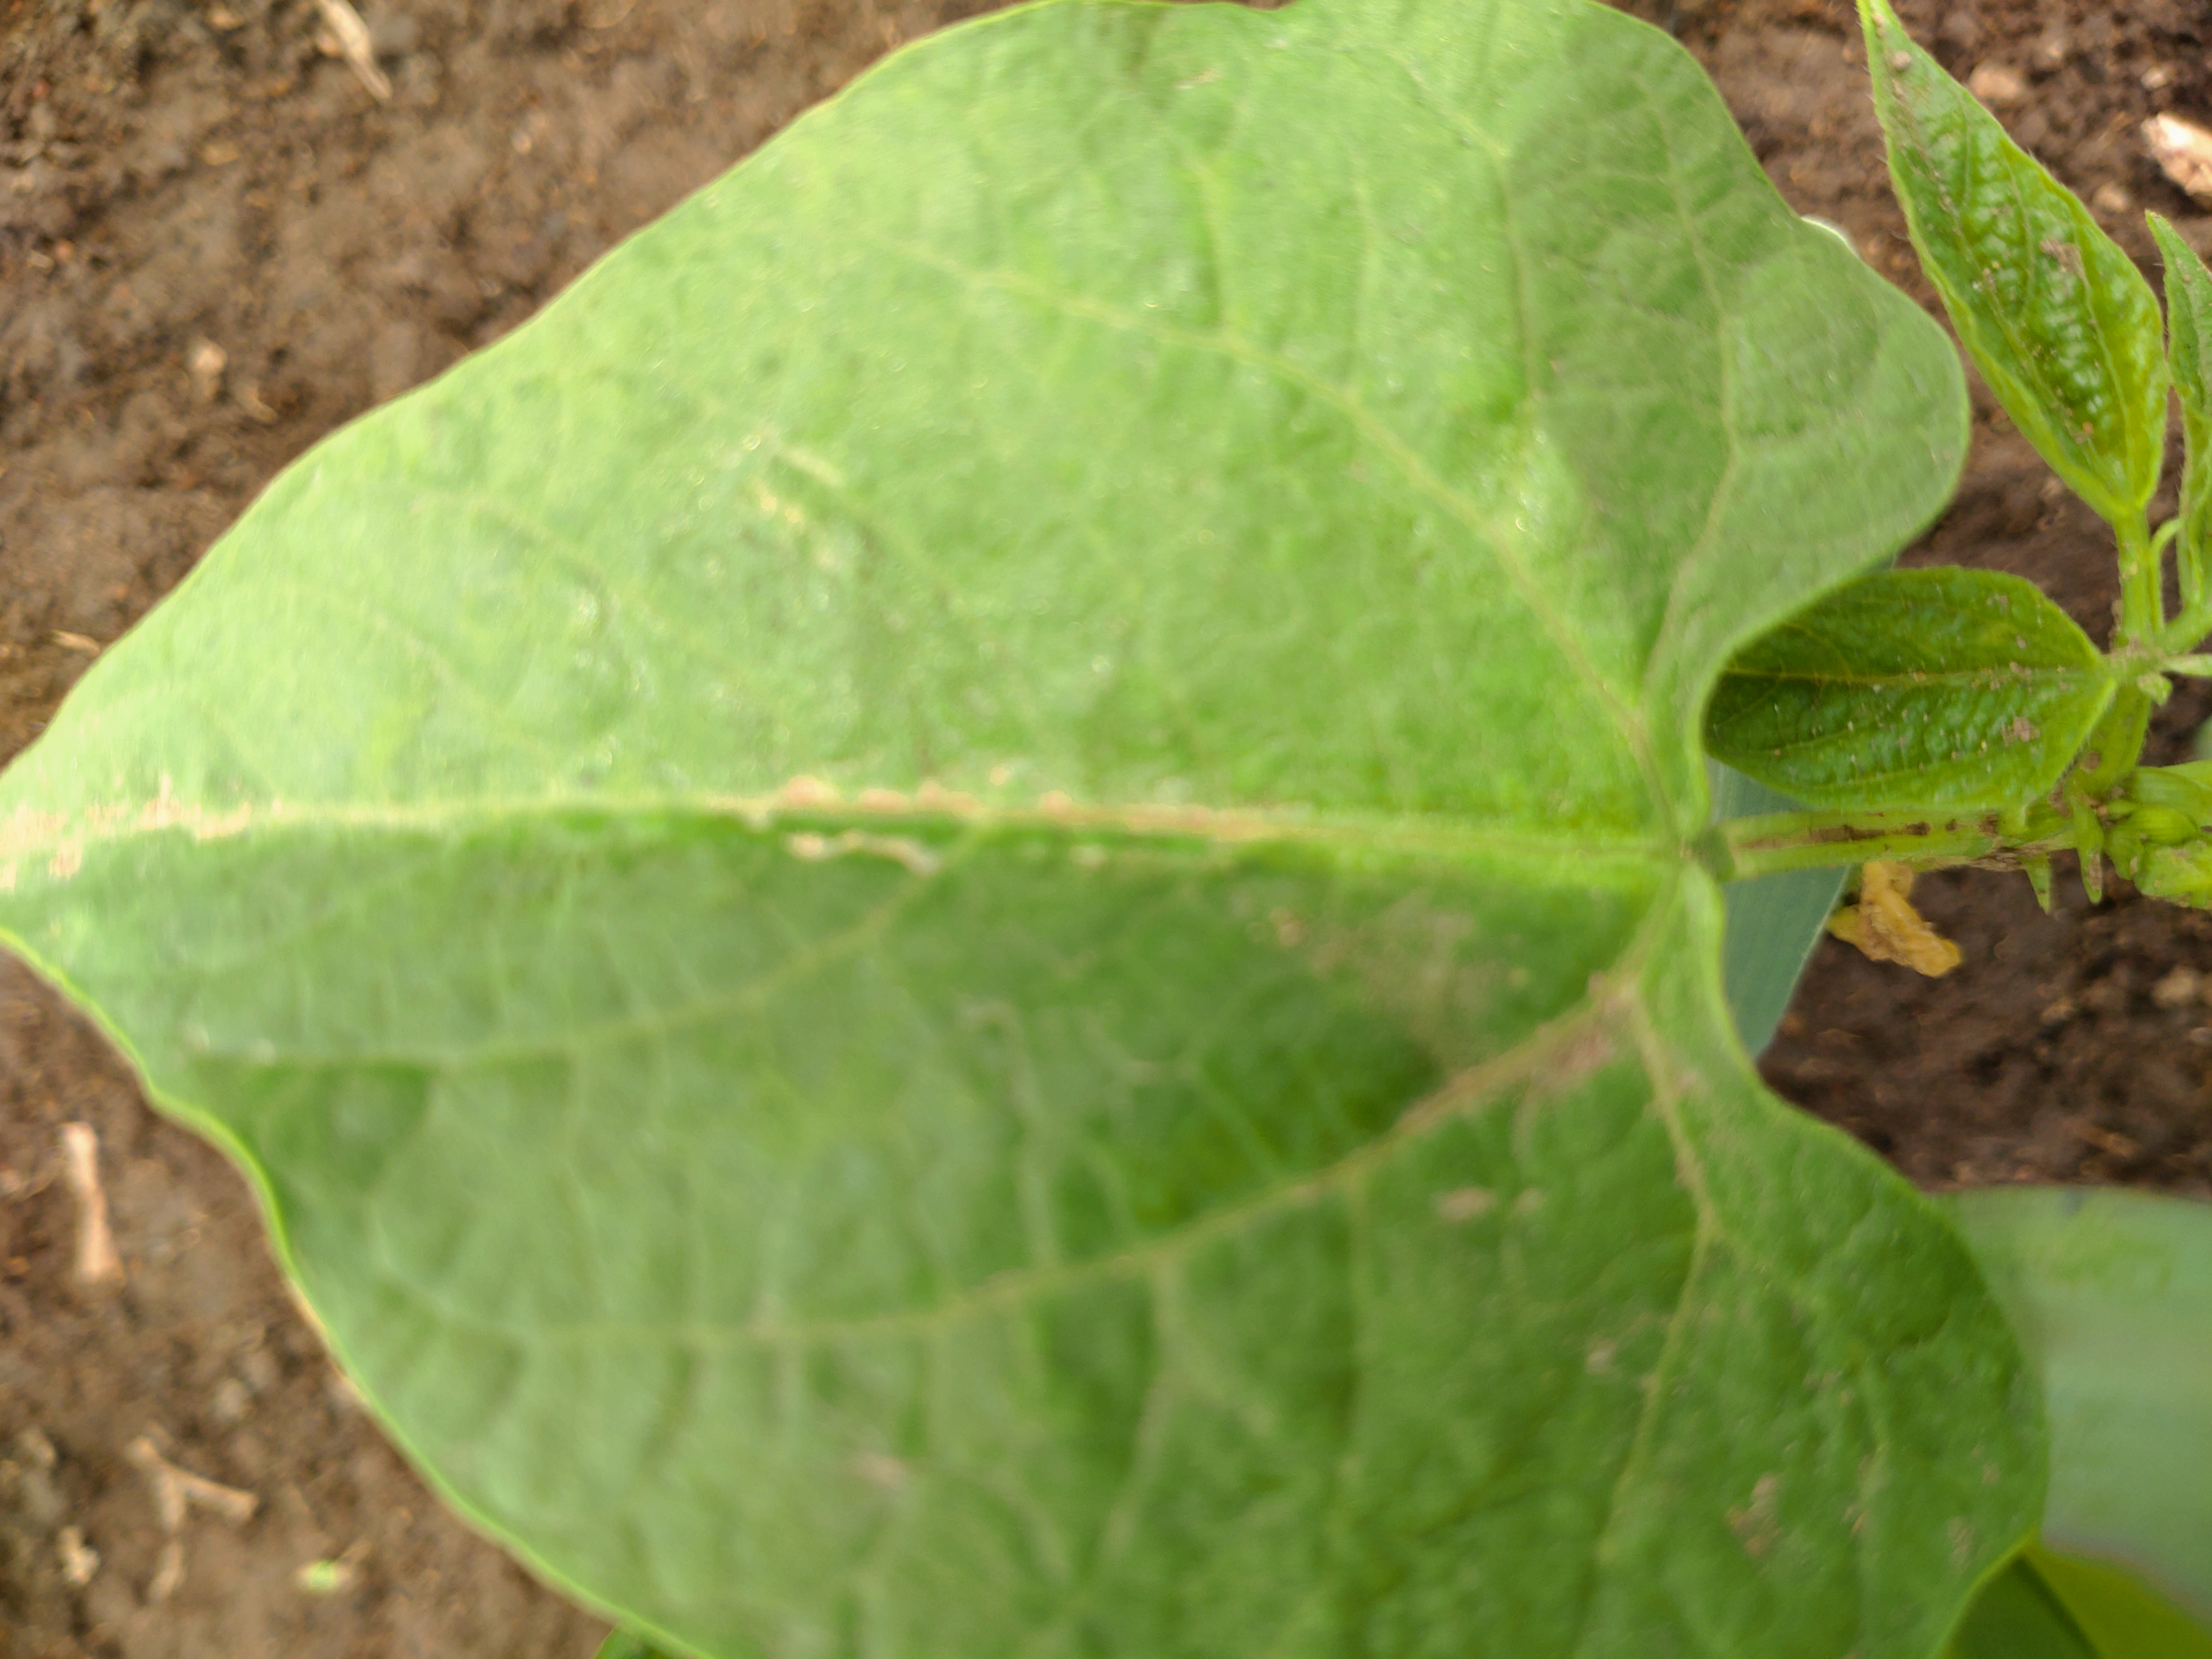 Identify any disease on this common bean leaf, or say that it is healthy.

healthy
